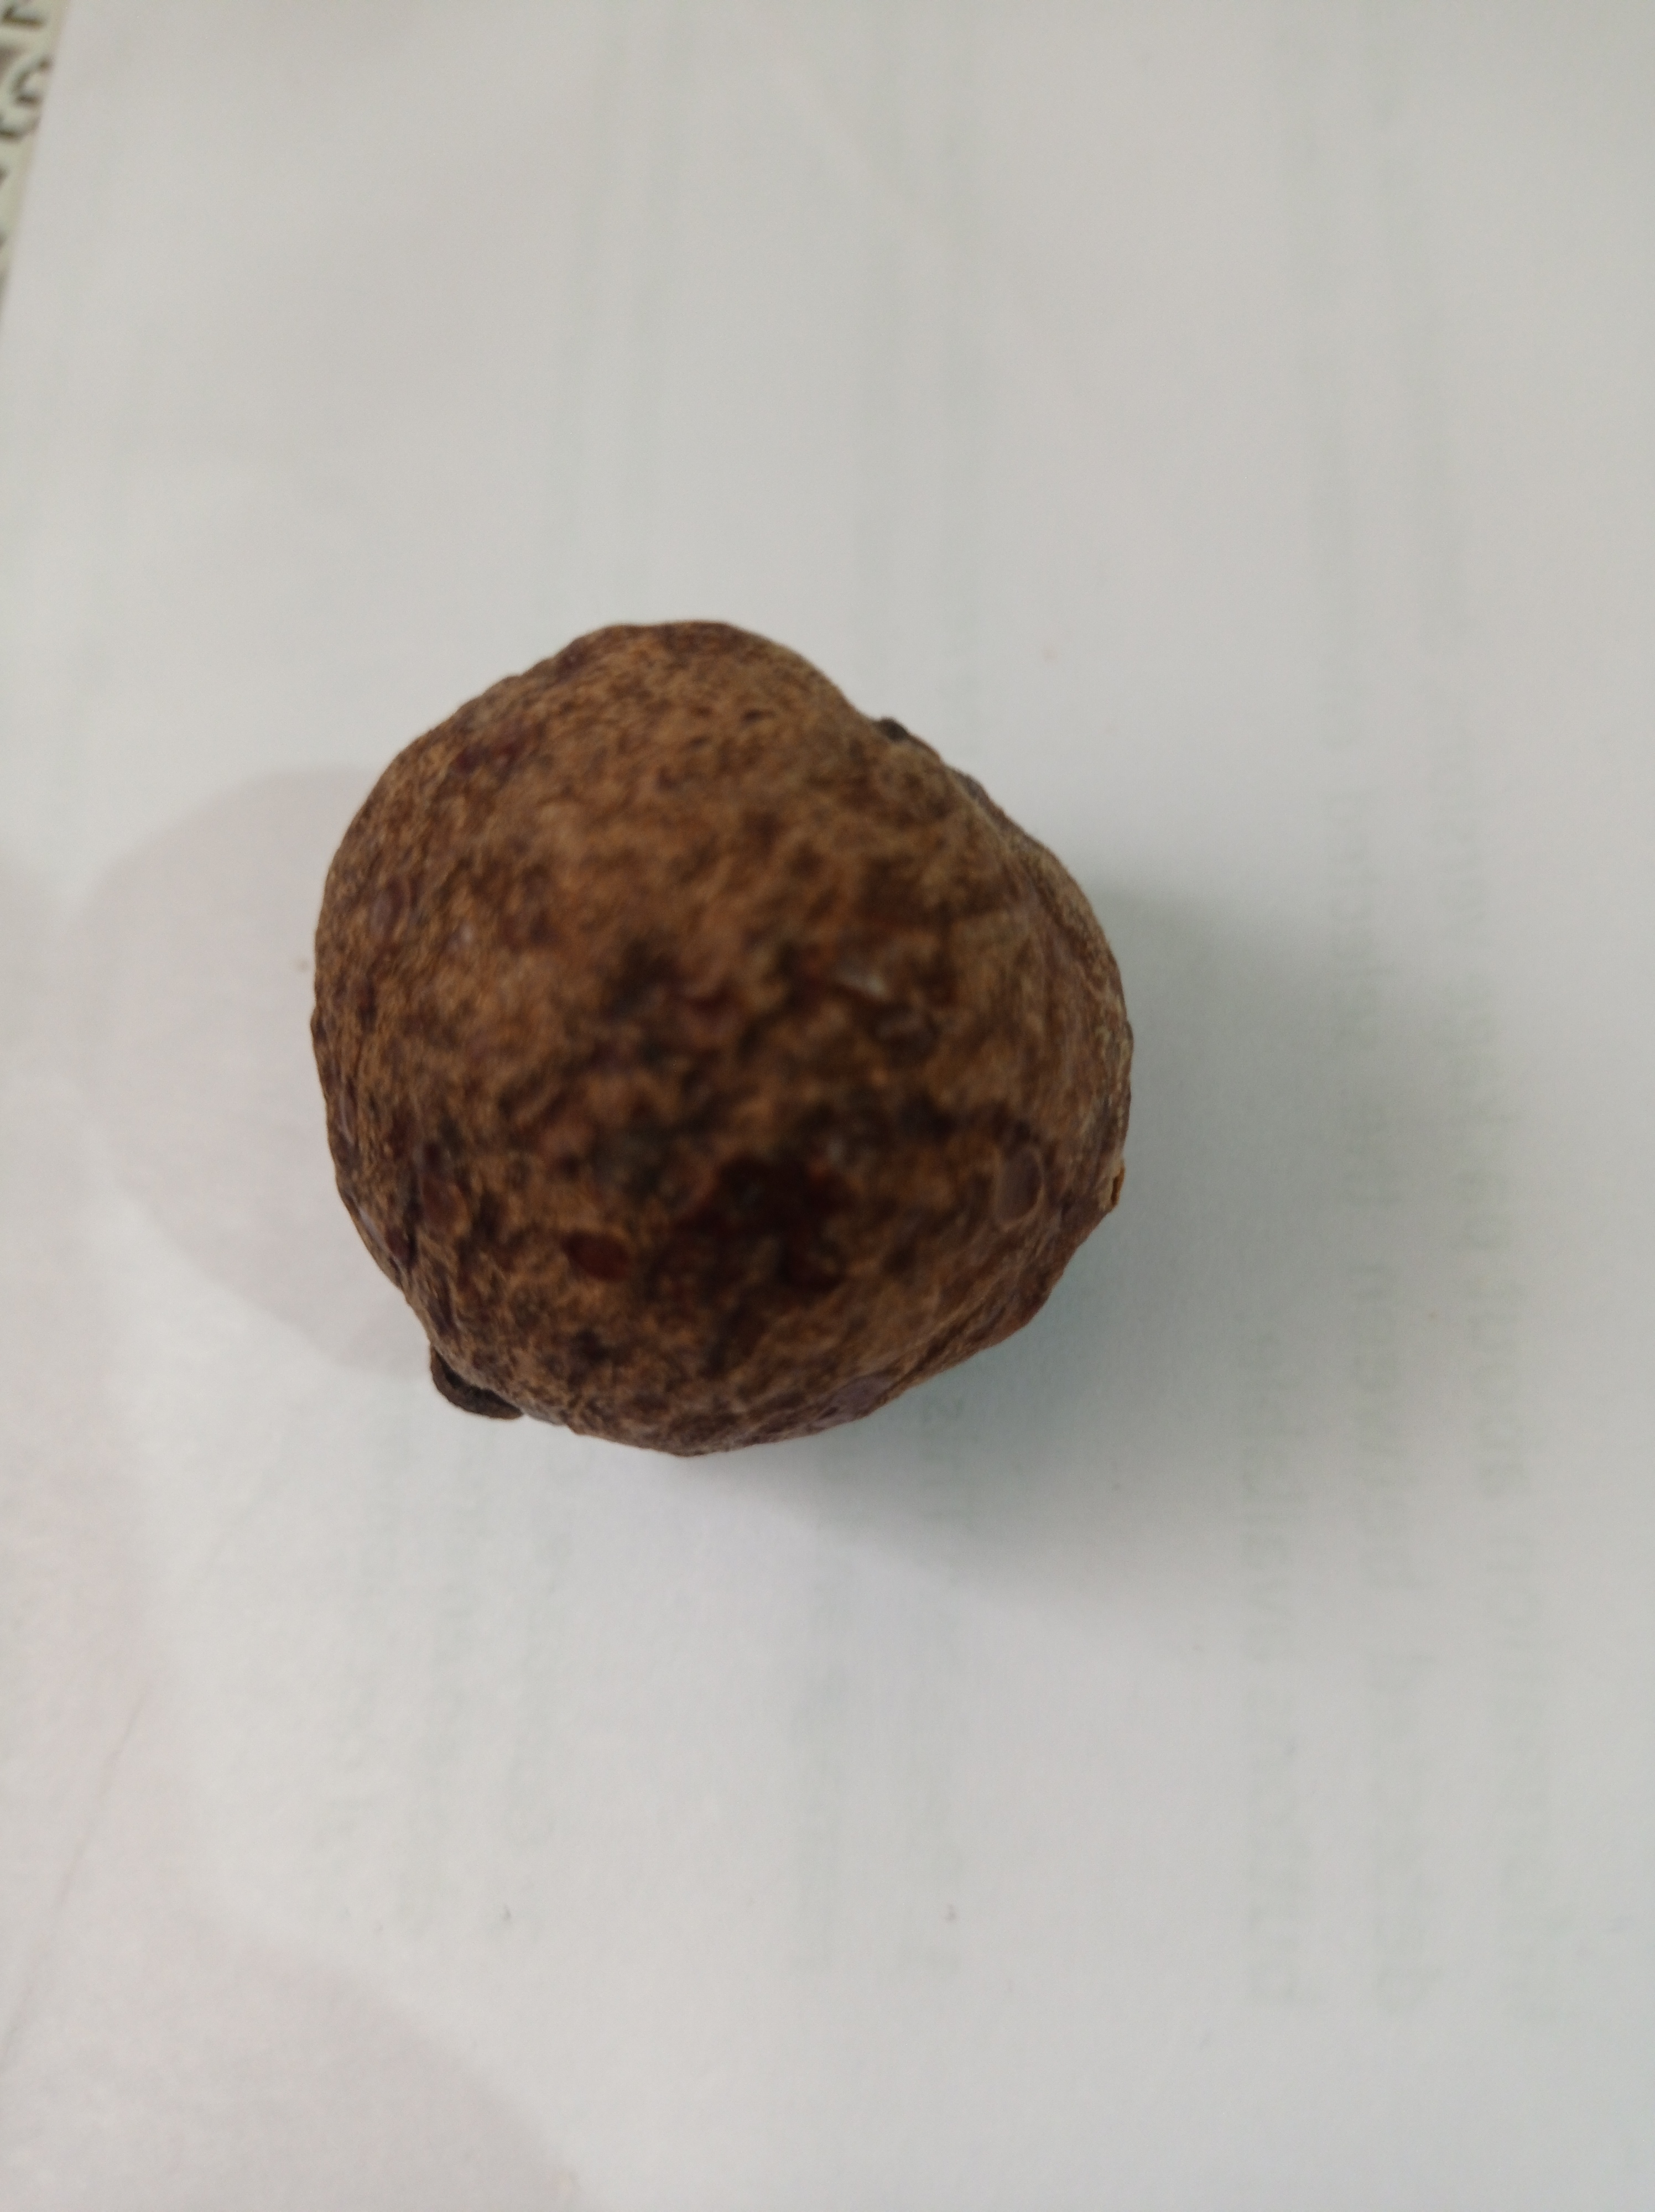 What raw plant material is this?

madanphal
